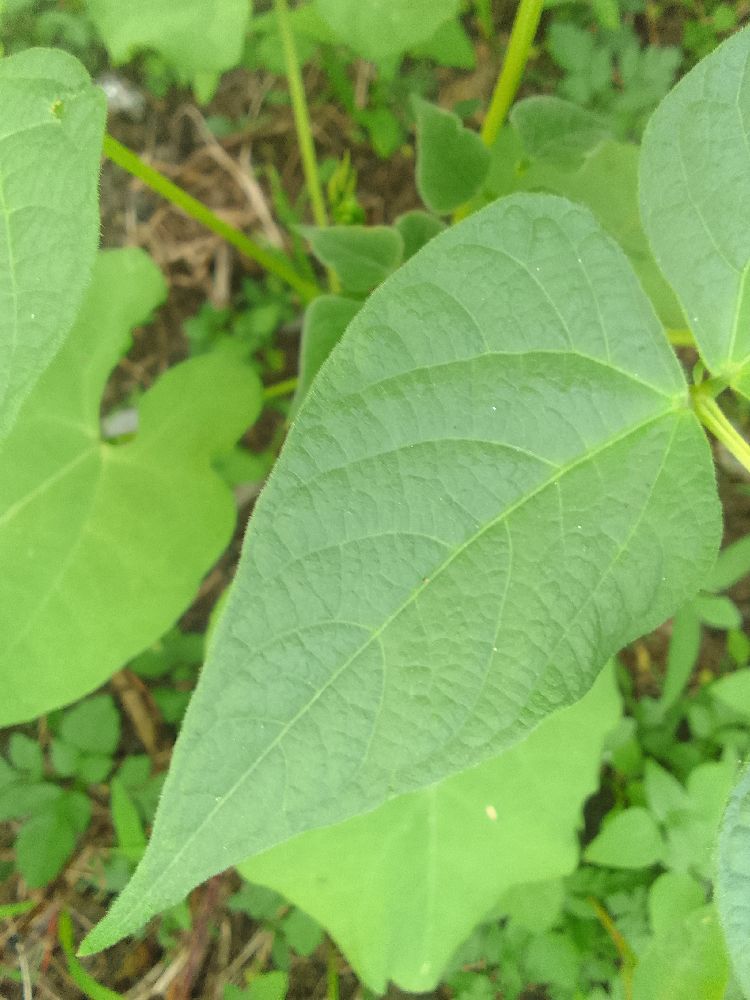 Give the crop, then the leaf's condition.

common bean, healthy
